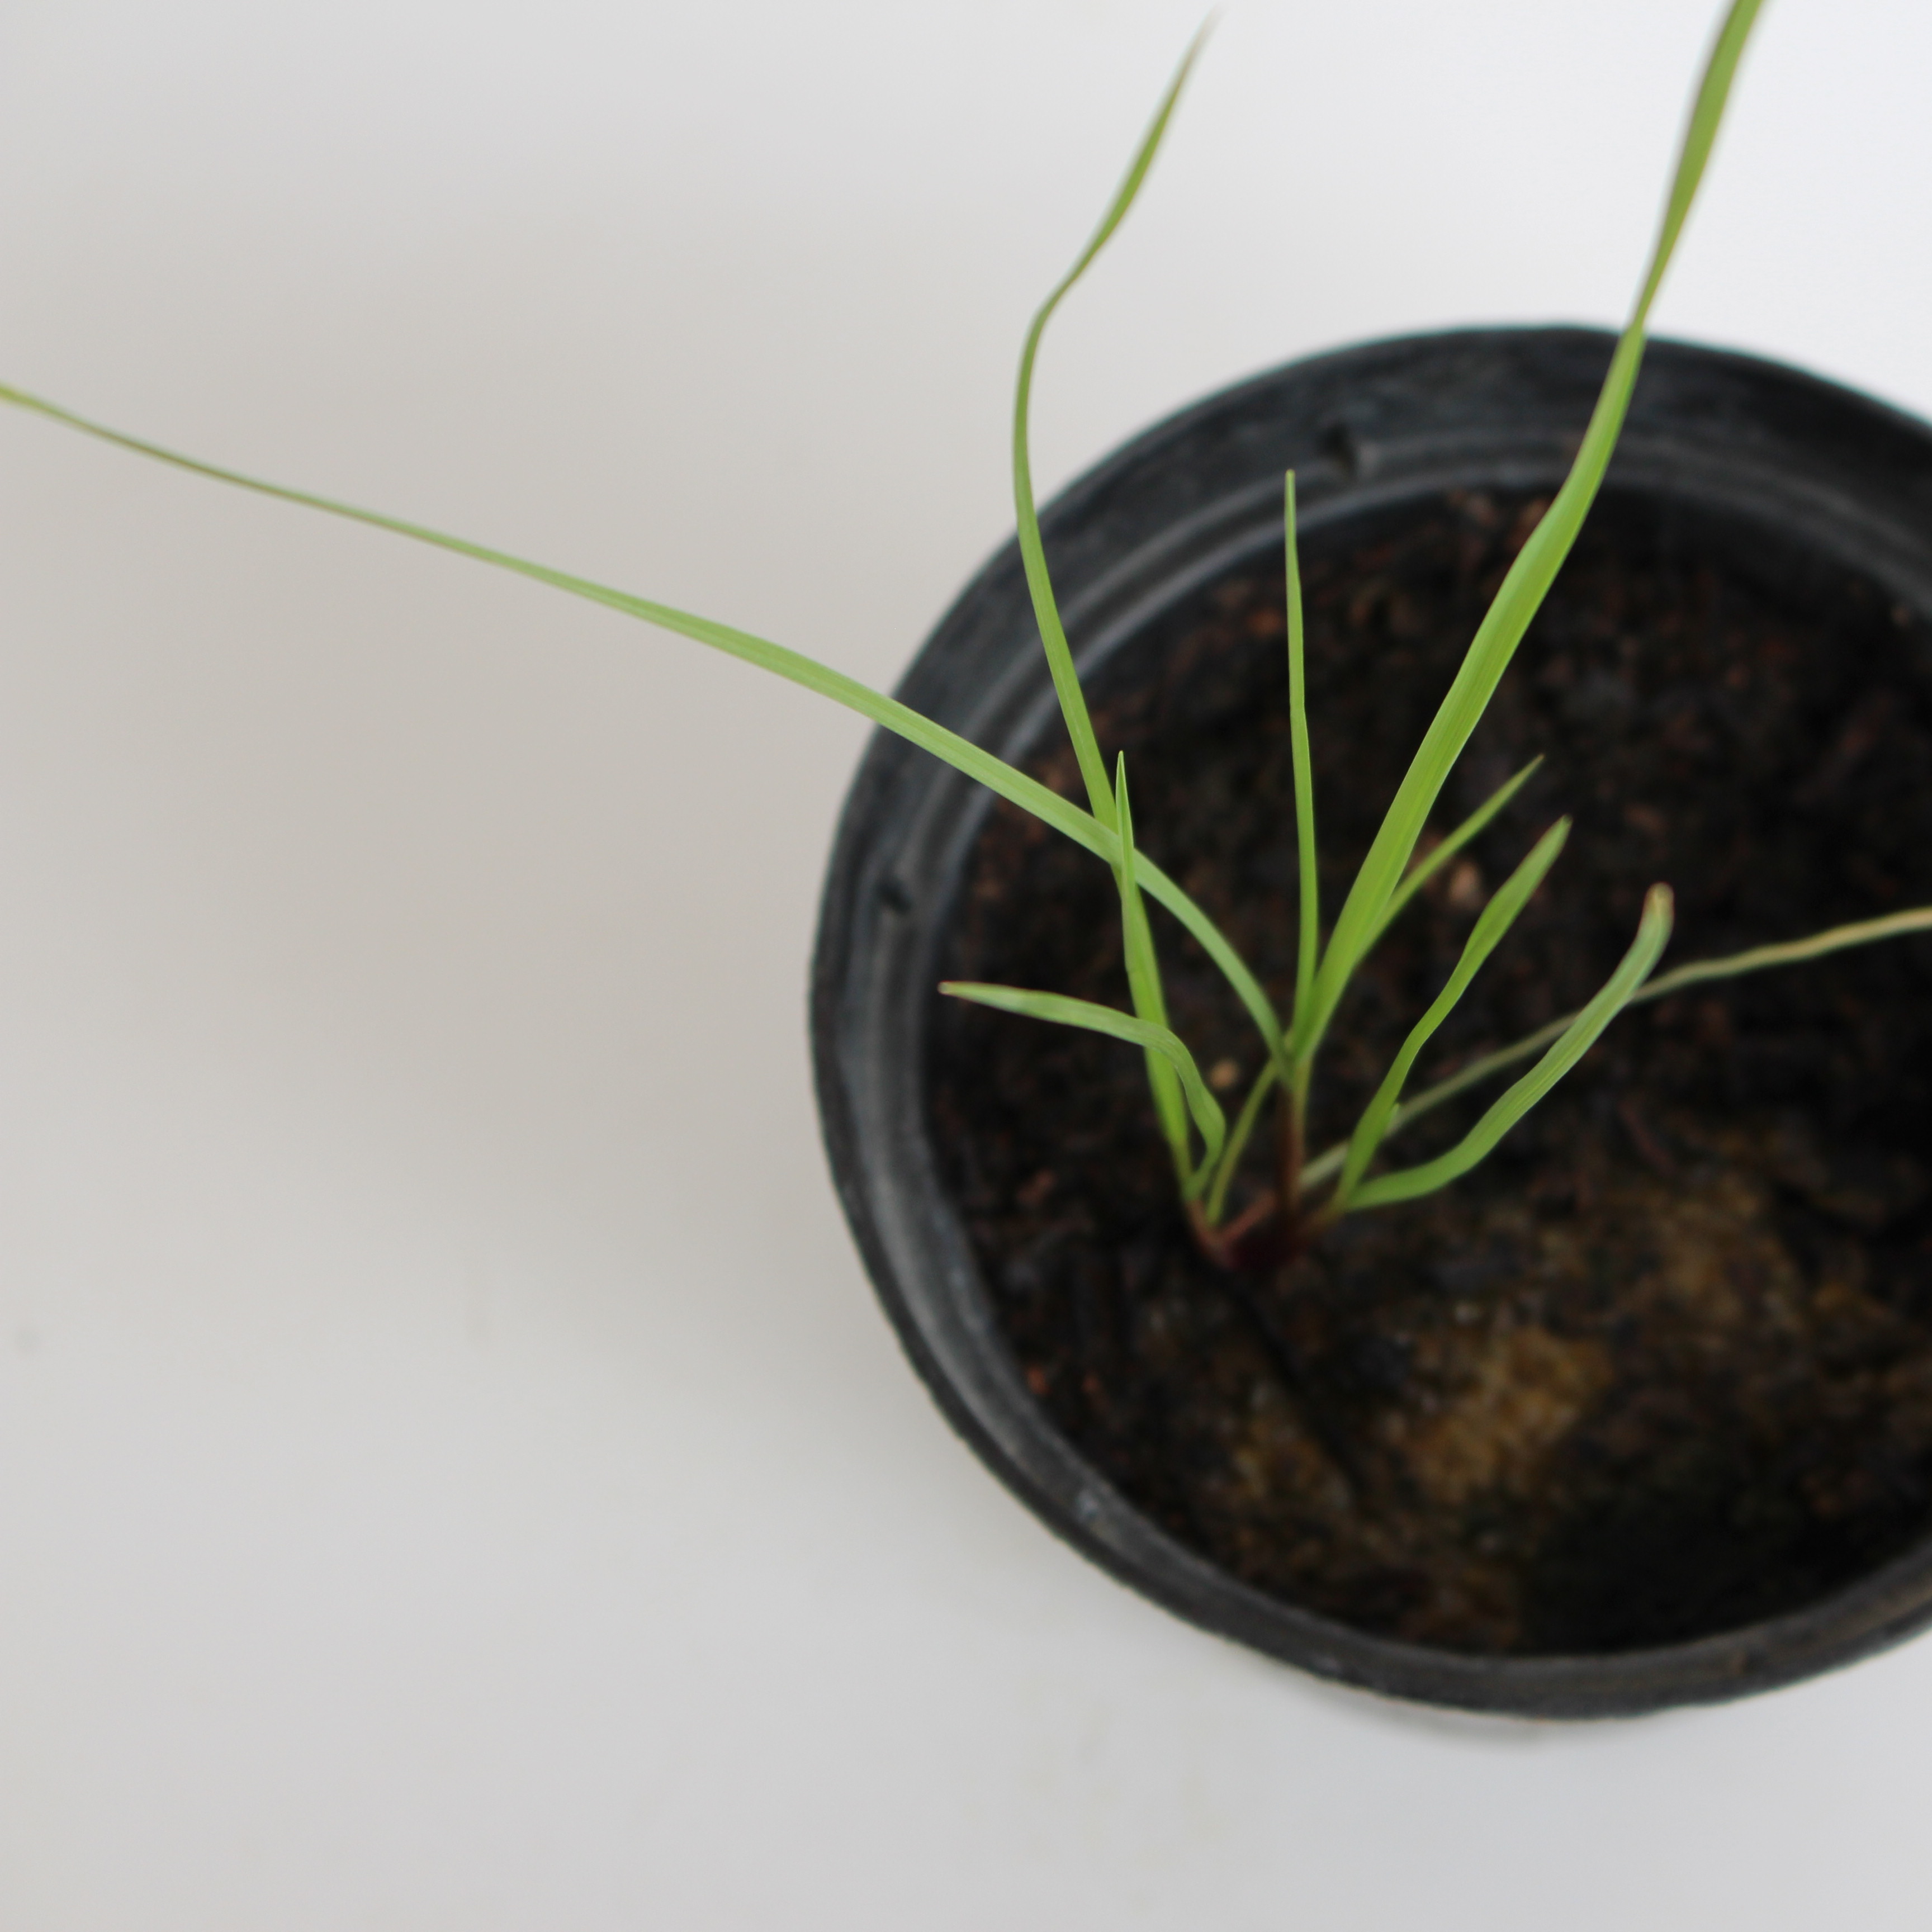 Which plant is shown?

Lolium multiflorum
